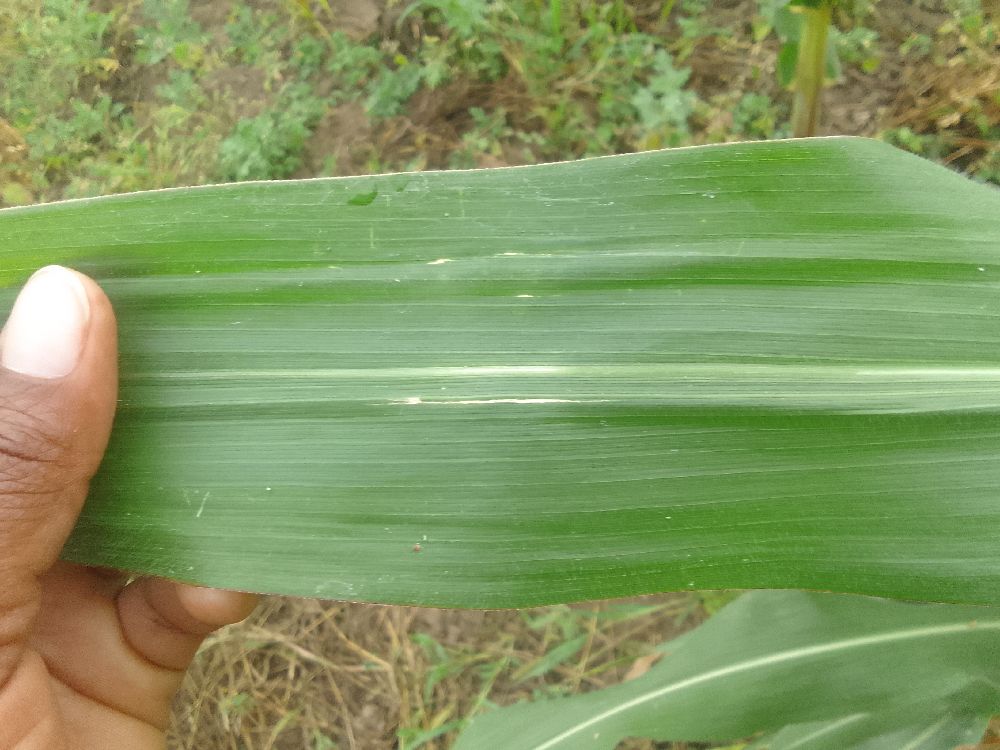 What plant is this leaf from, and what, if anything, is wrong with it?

maize, healthy
